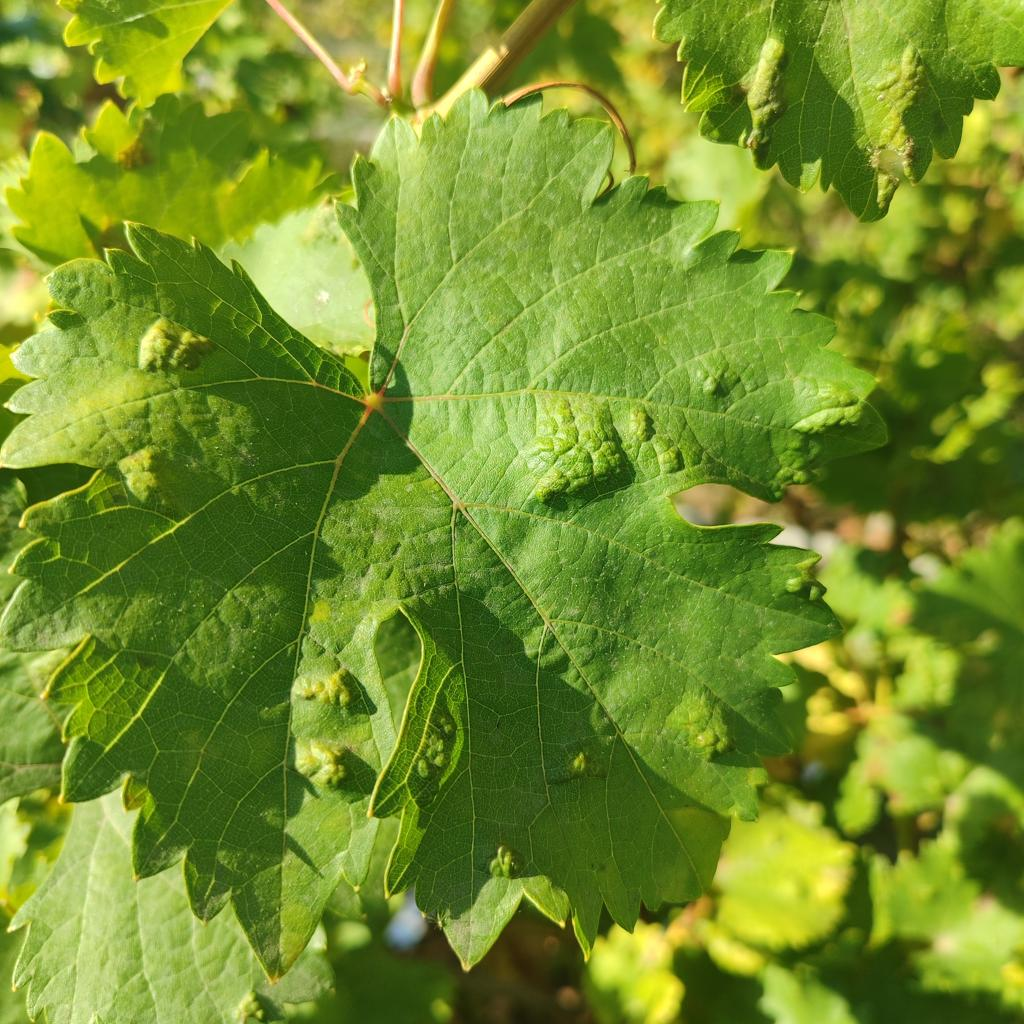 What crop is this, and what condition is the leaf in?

grapevine, erineum mite
